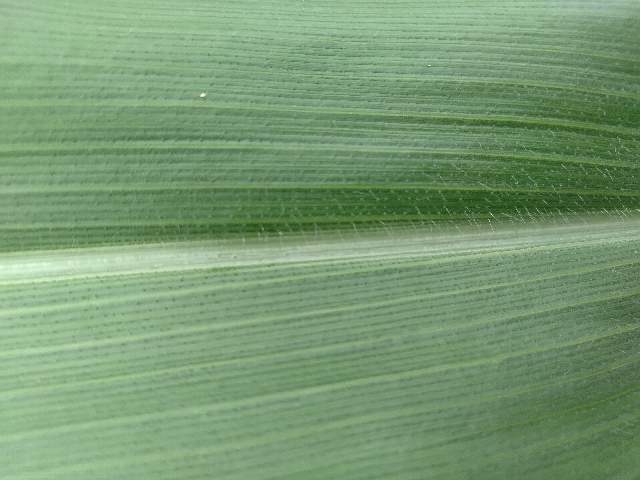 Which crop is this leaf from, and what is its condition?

maize, healthy
